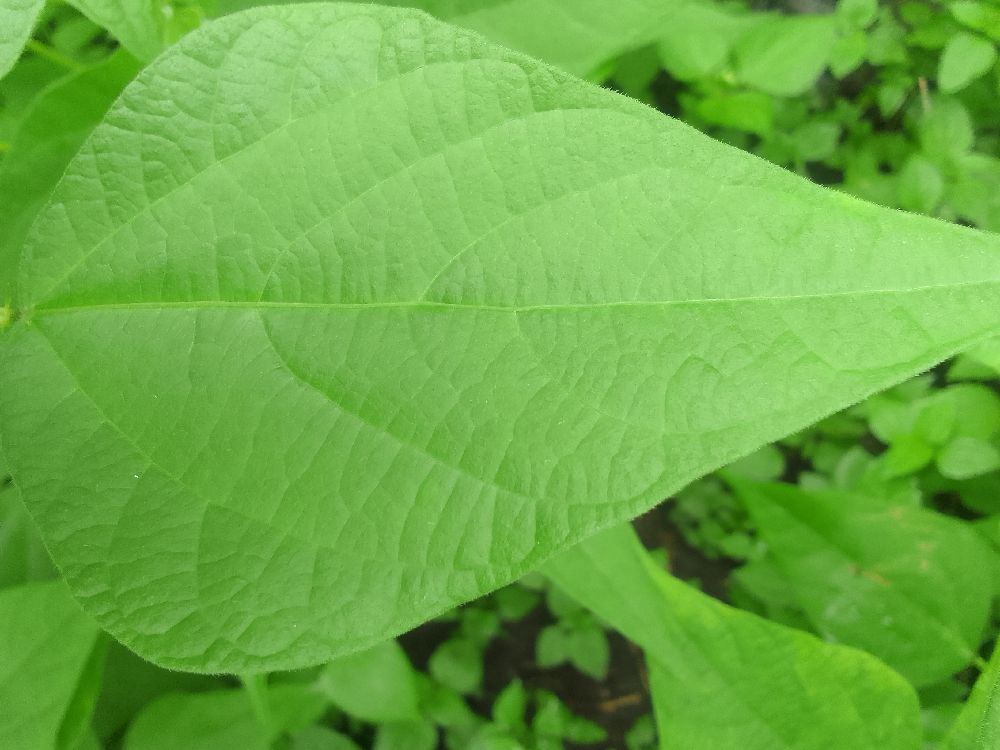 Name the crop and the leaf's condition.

common bean, healthy
